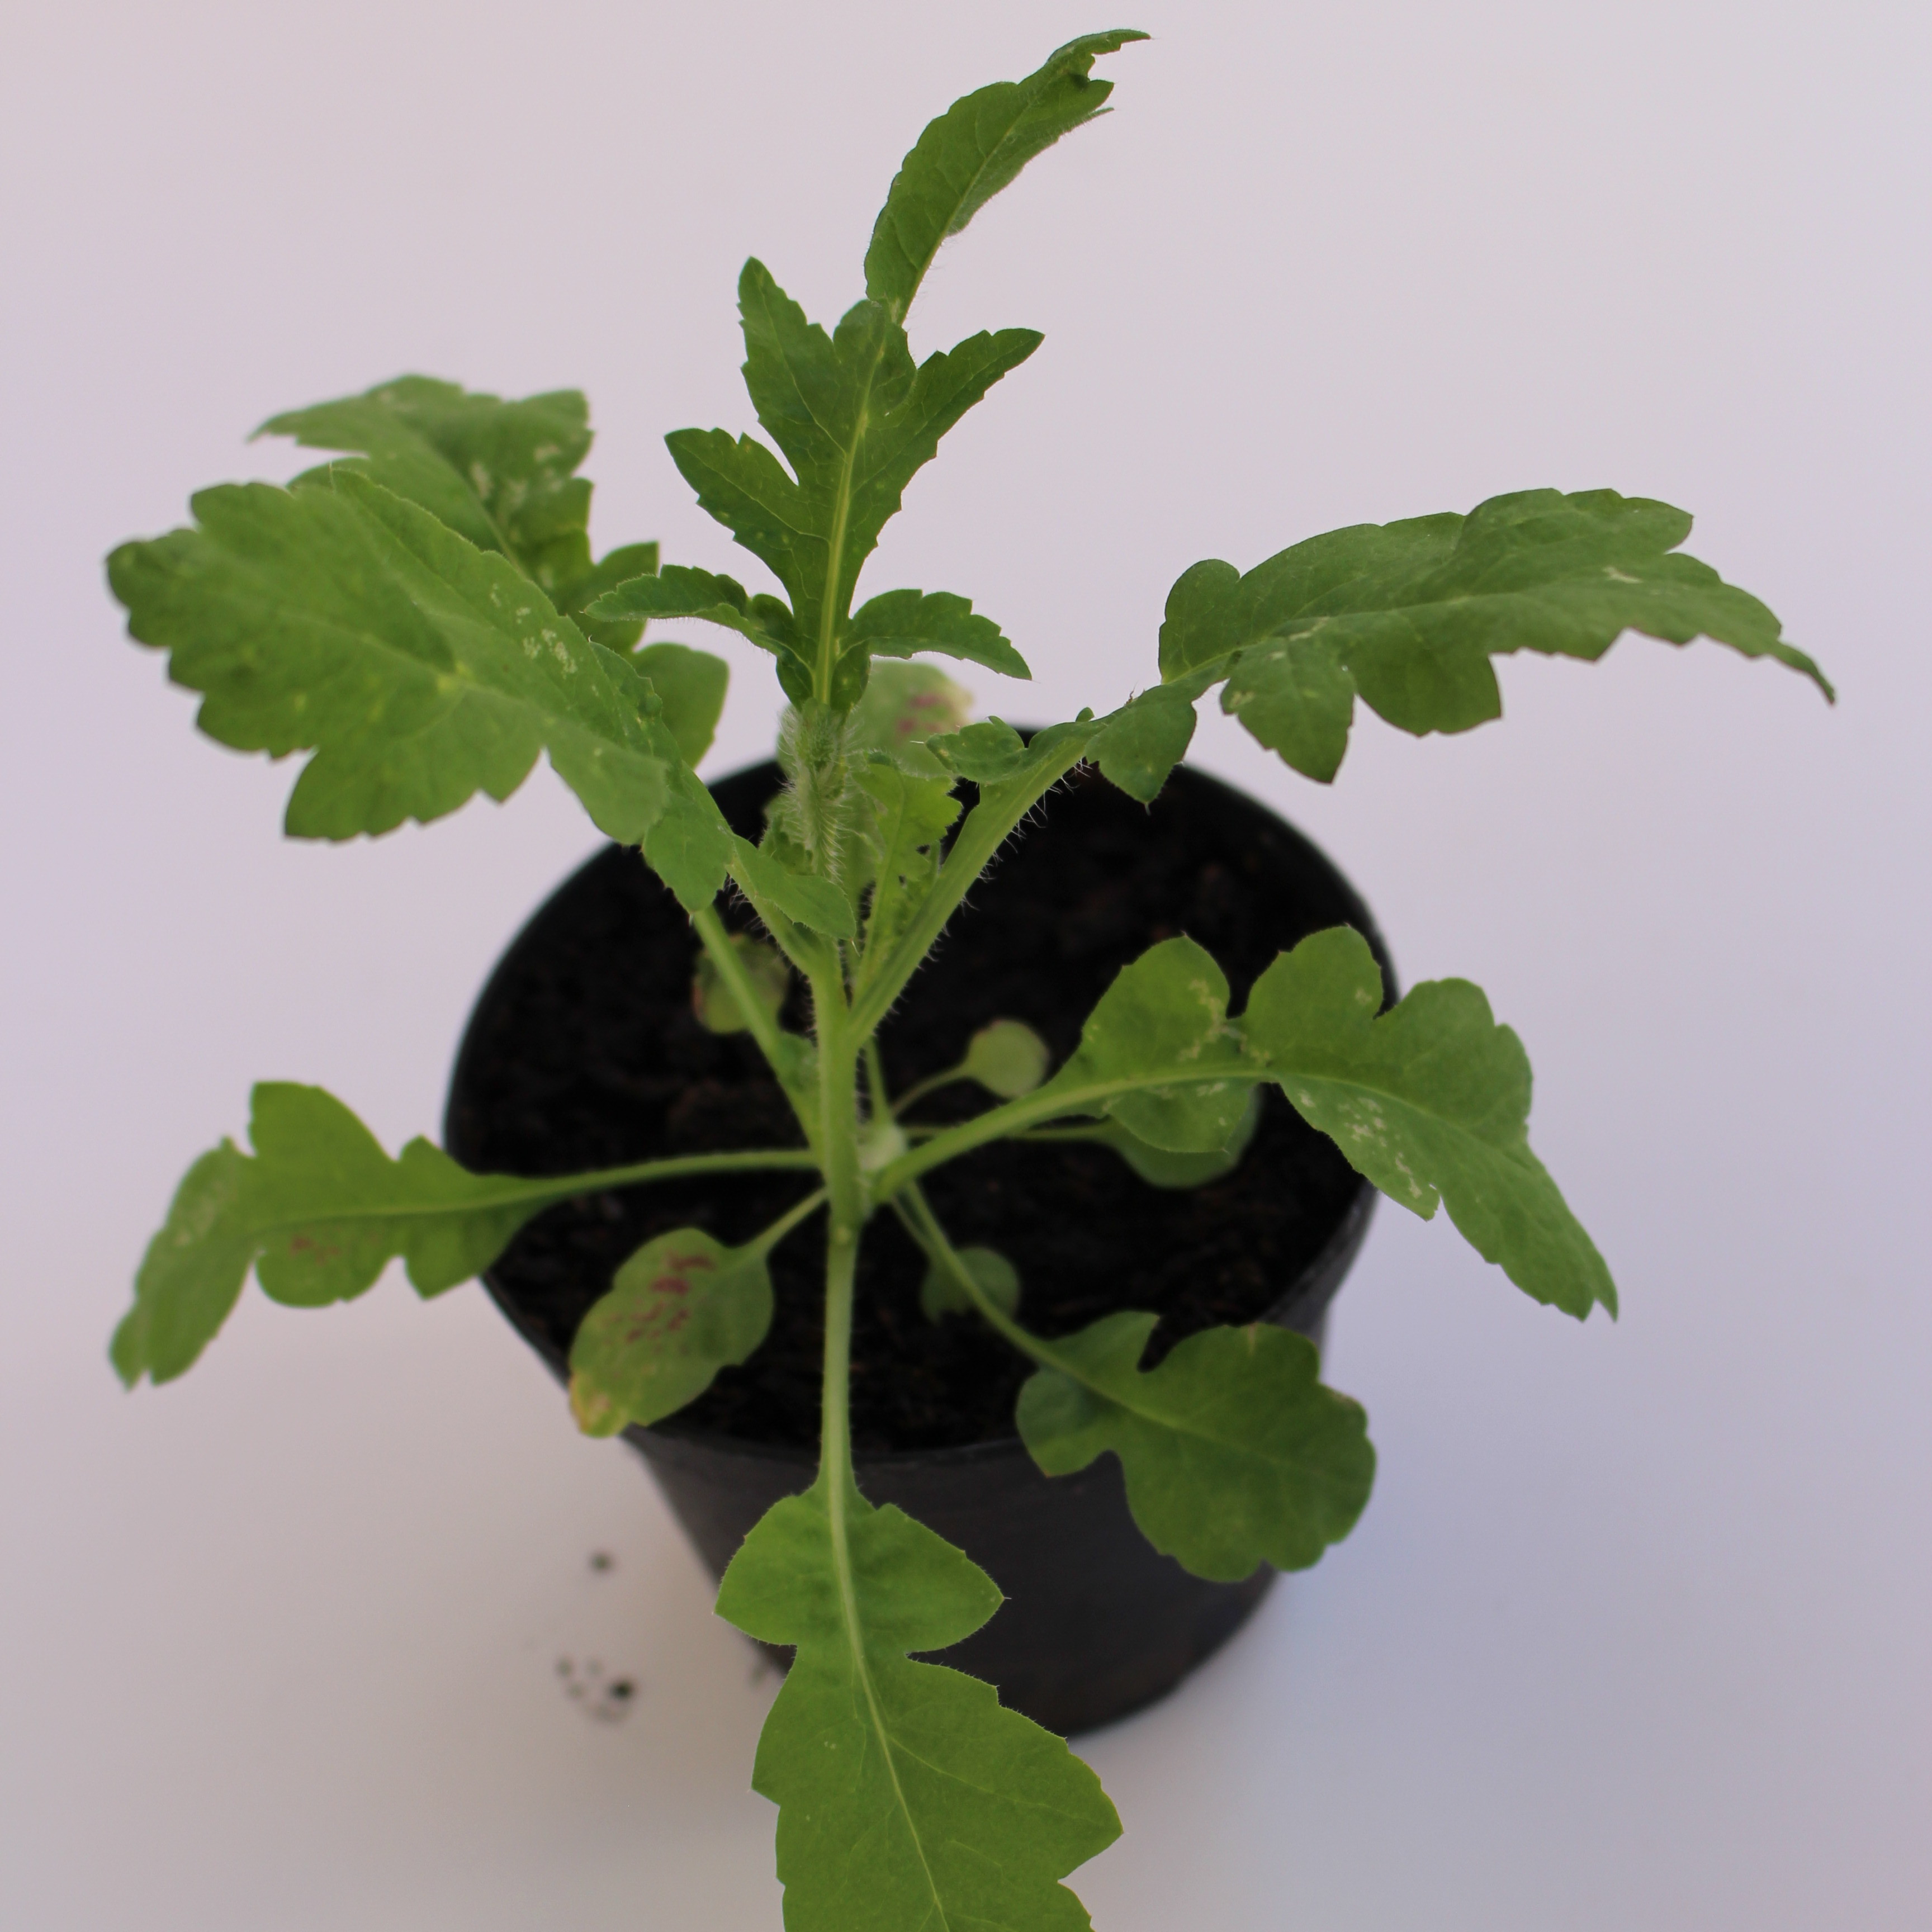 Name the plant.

Papaver rhoeas
